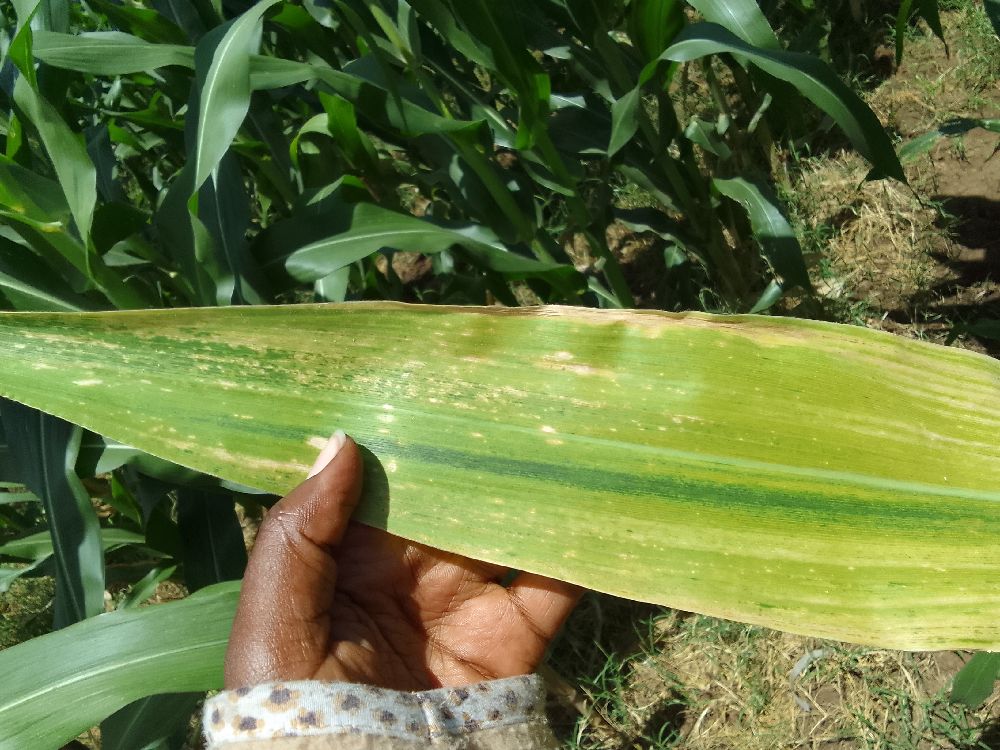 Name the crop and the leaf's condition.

maize, maize lethal necrosis
